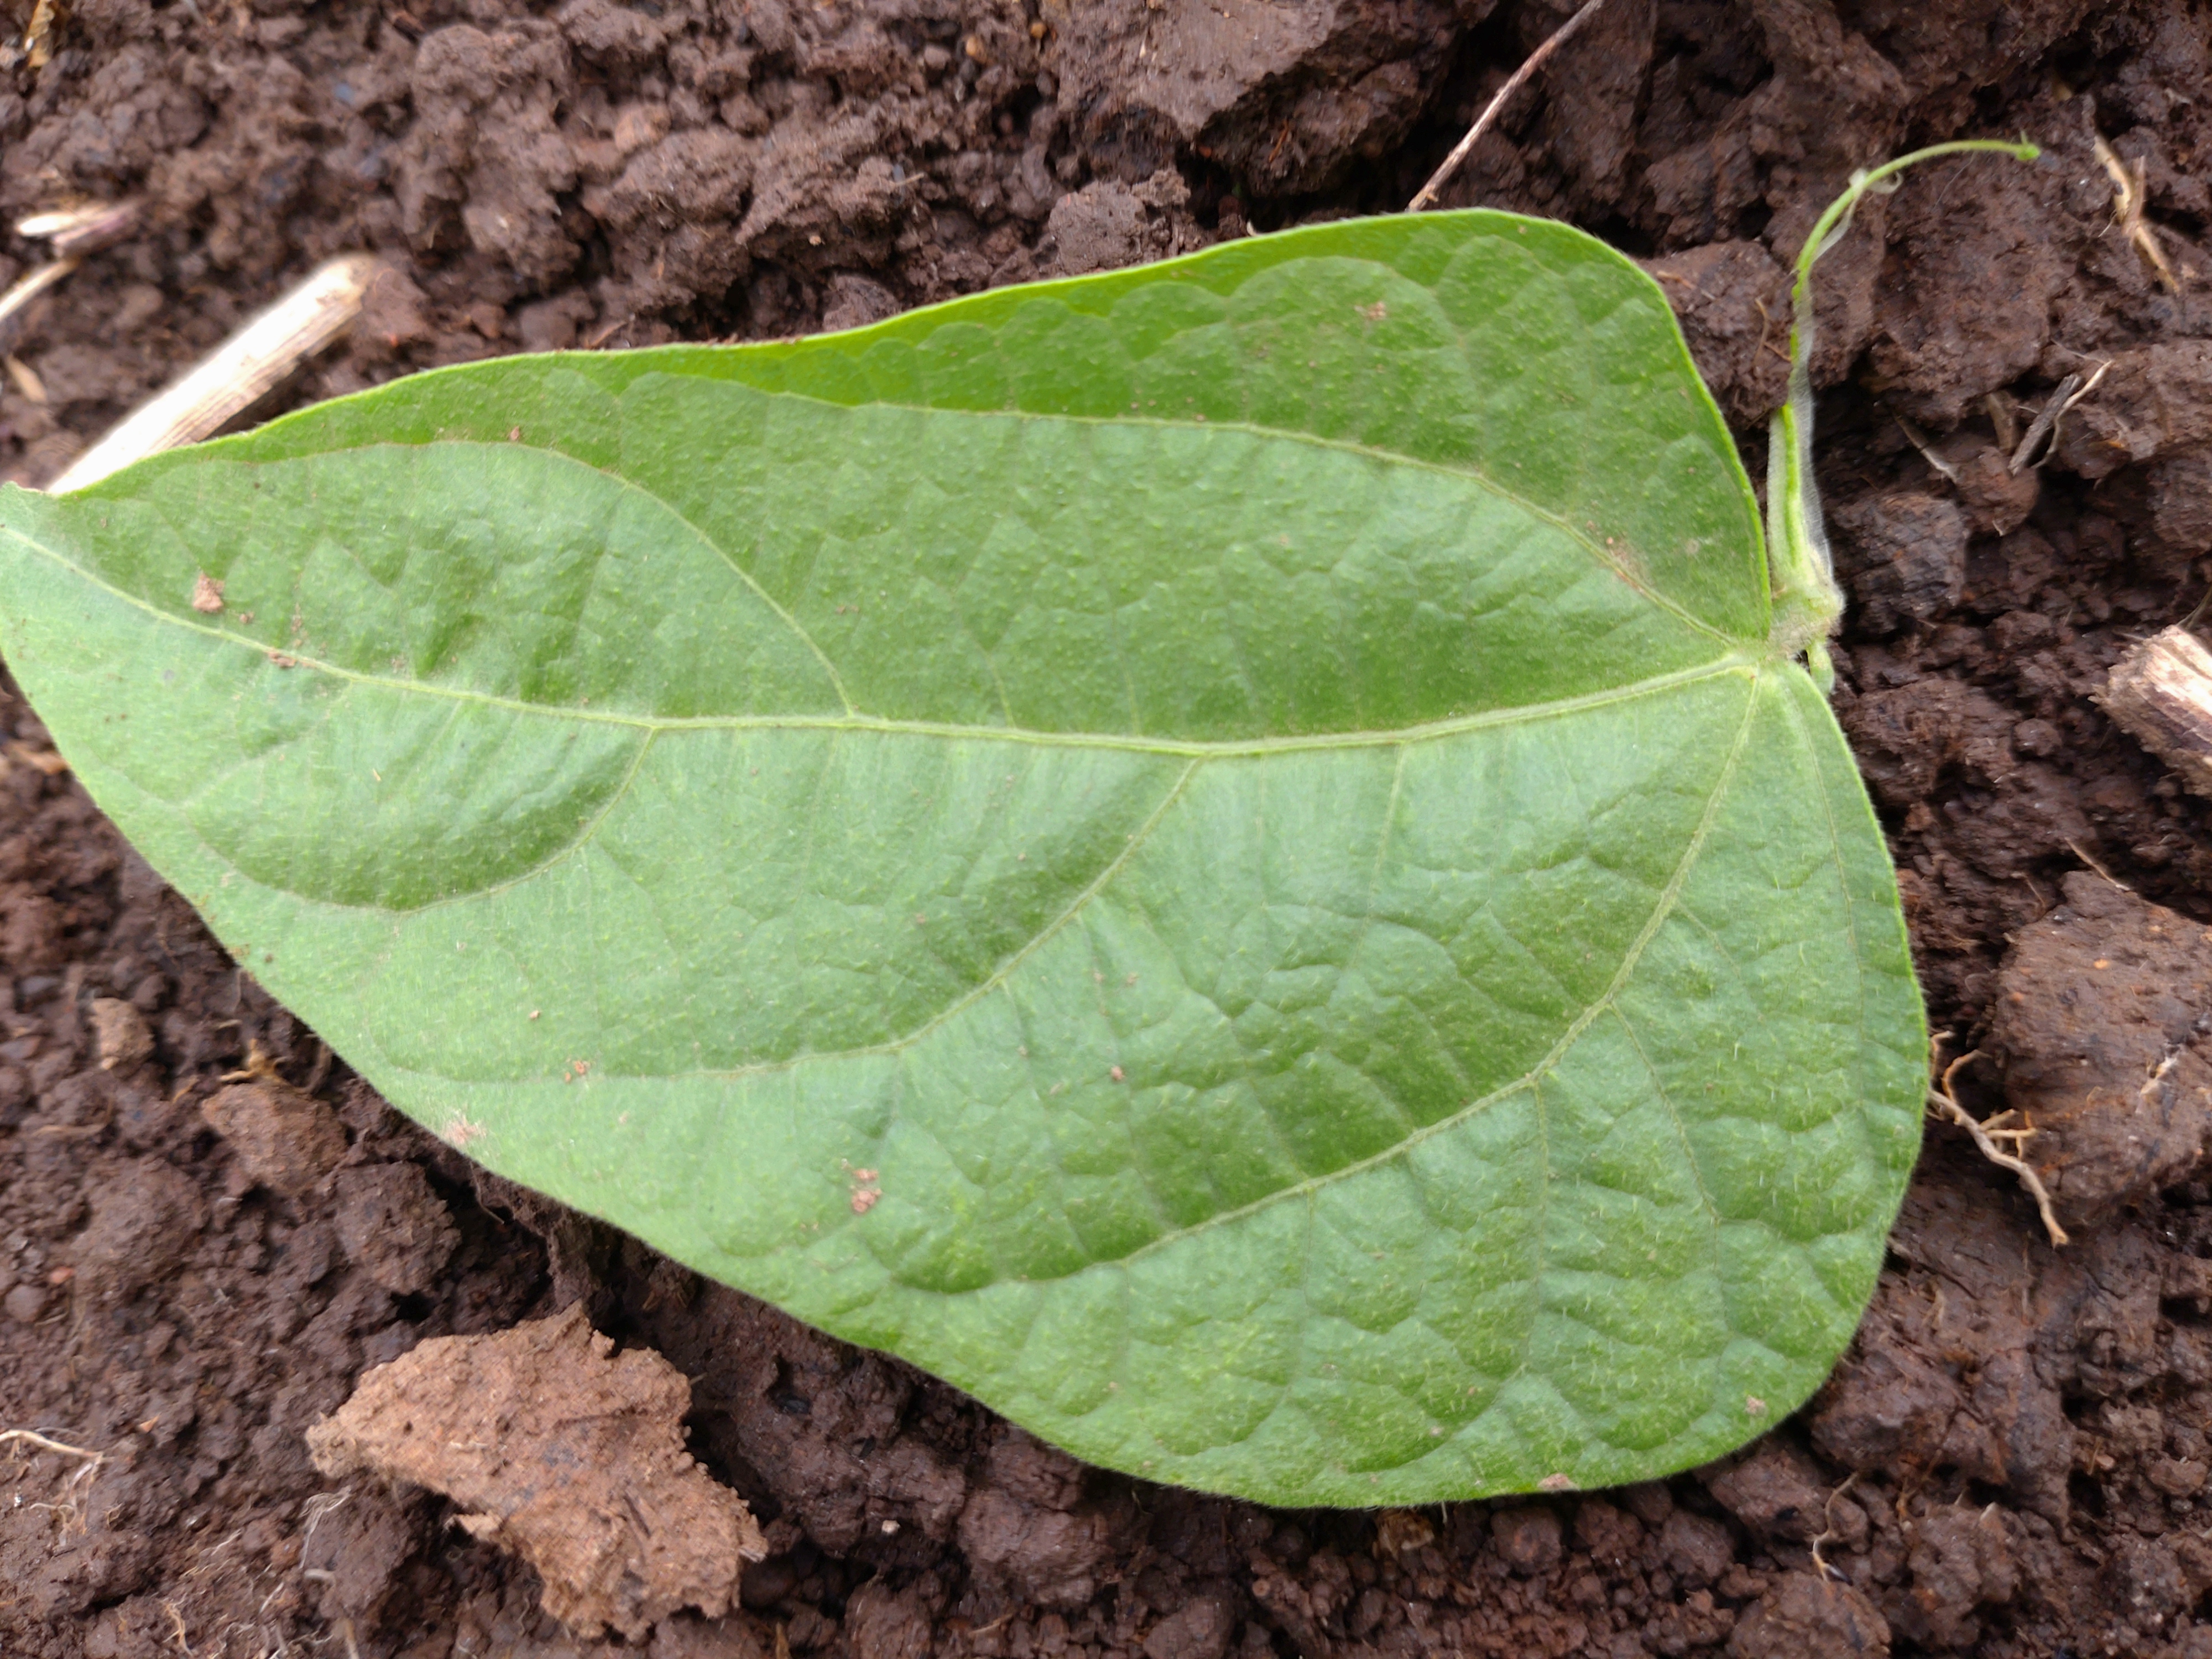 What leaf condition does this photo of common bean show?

healthy
